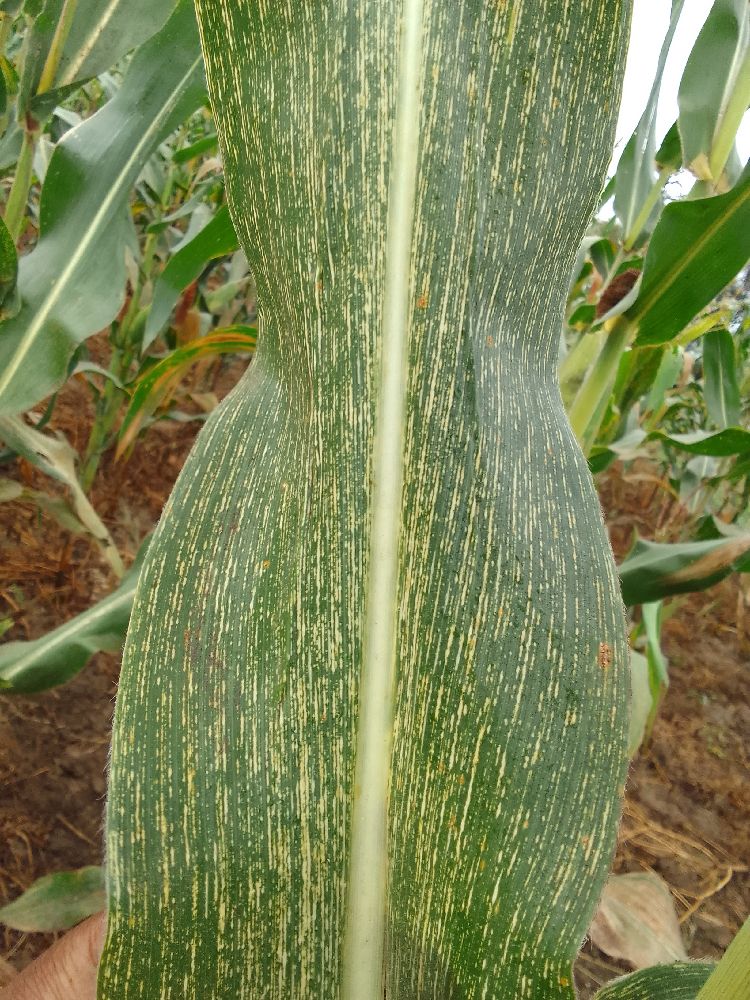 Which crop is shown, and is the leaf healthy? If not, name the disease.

maize, maize streak virus
